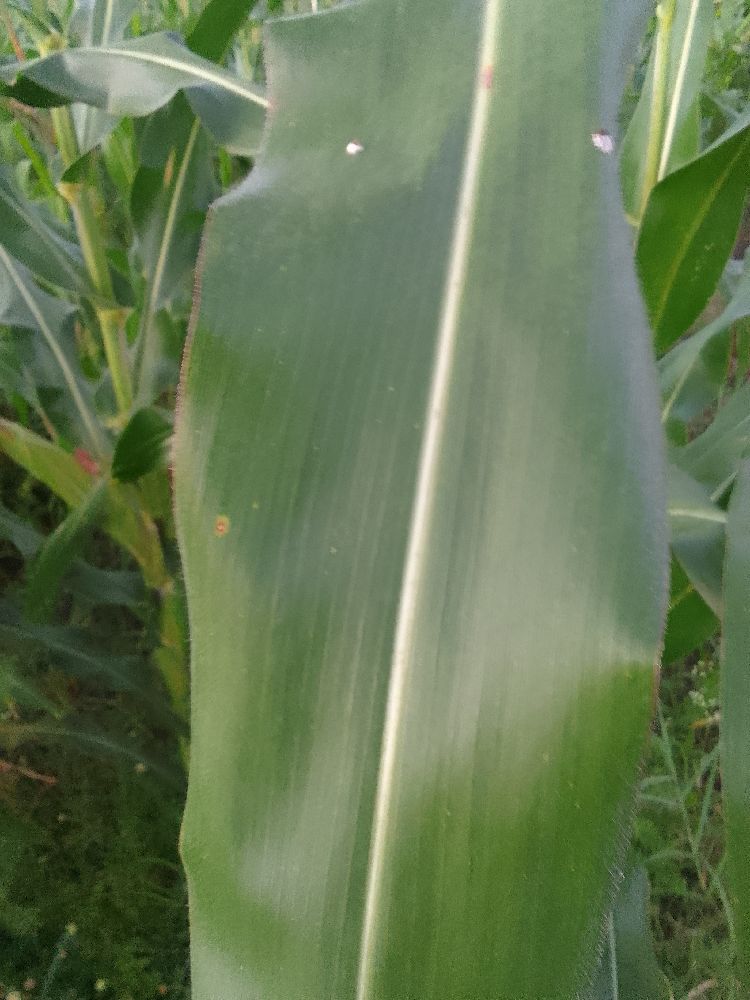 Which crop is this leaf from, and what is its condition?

common bean, healthy
